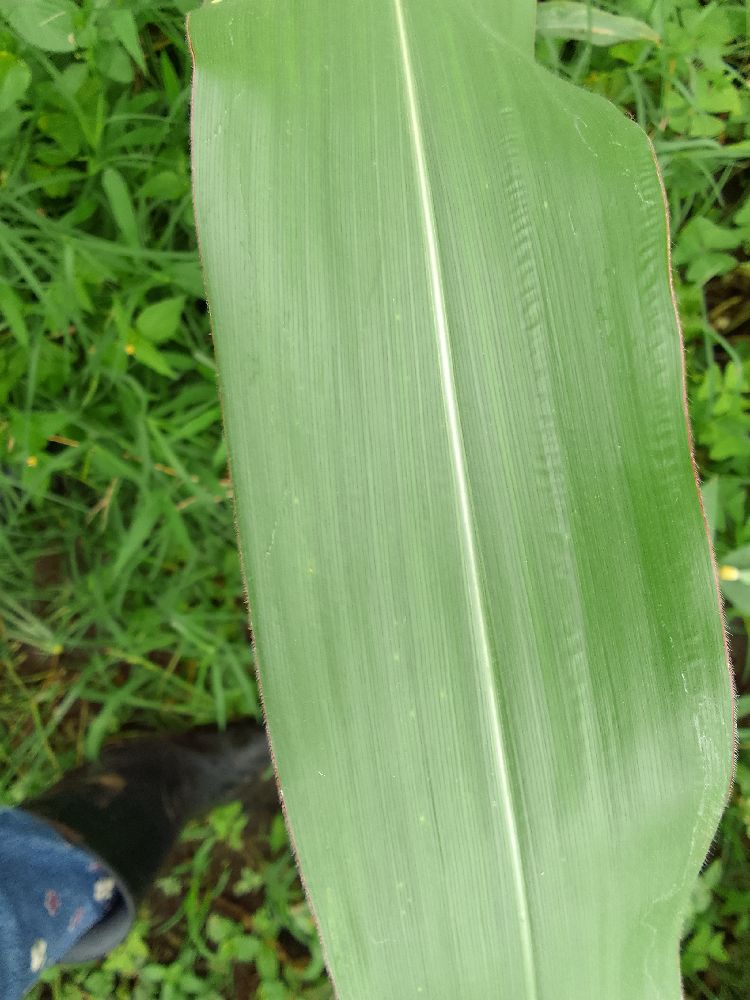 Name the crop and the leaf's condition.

maize, healthy
